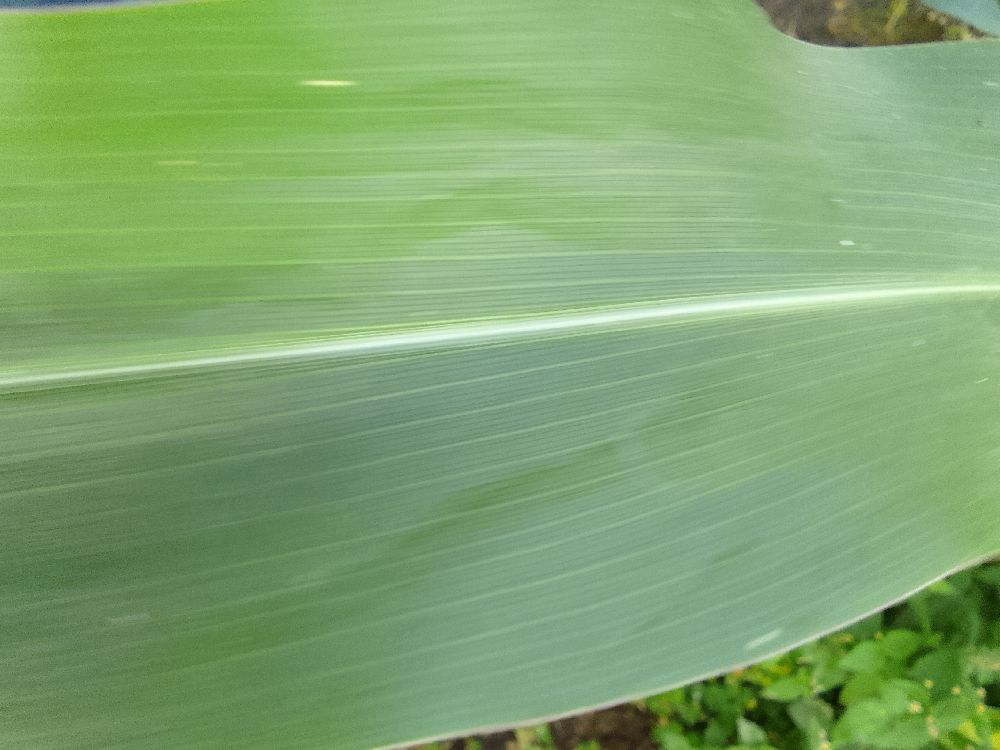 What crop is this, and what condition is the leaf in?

maize, healthy
